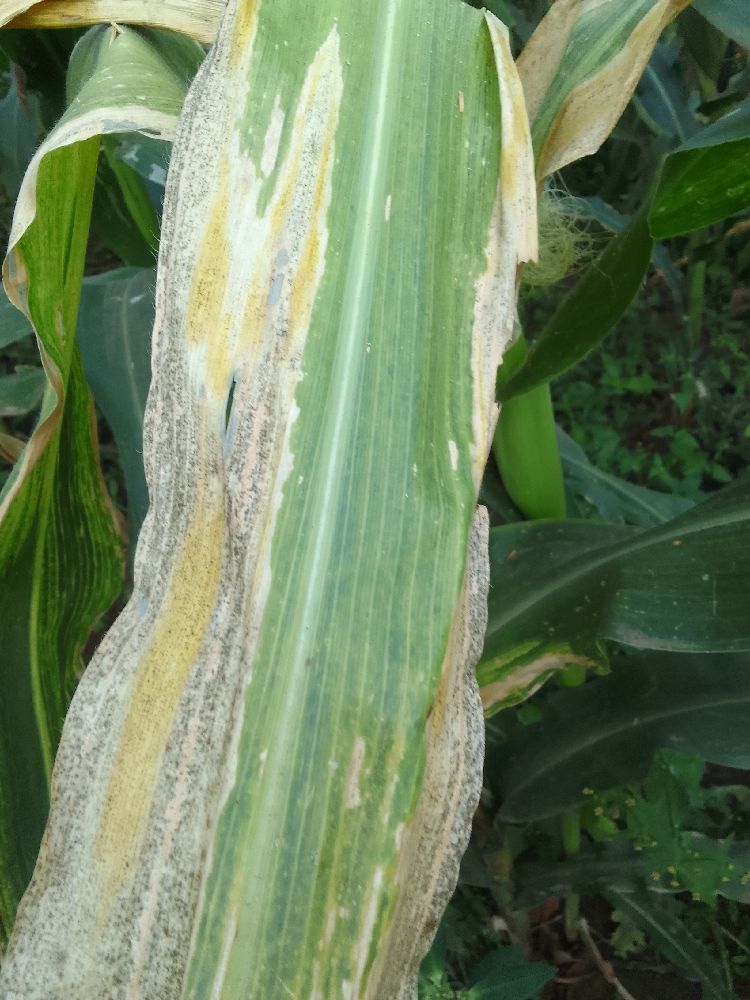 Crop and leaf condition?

maize, maize lethal necrosis
